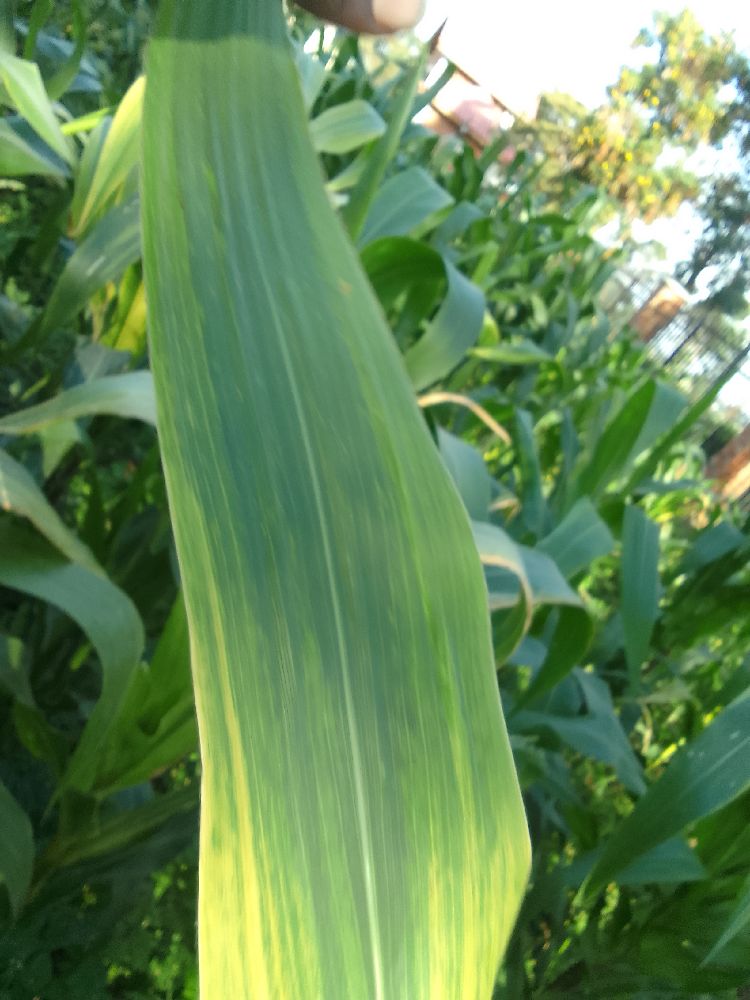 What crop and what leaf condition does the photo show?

maize, maize lethal necrosis
